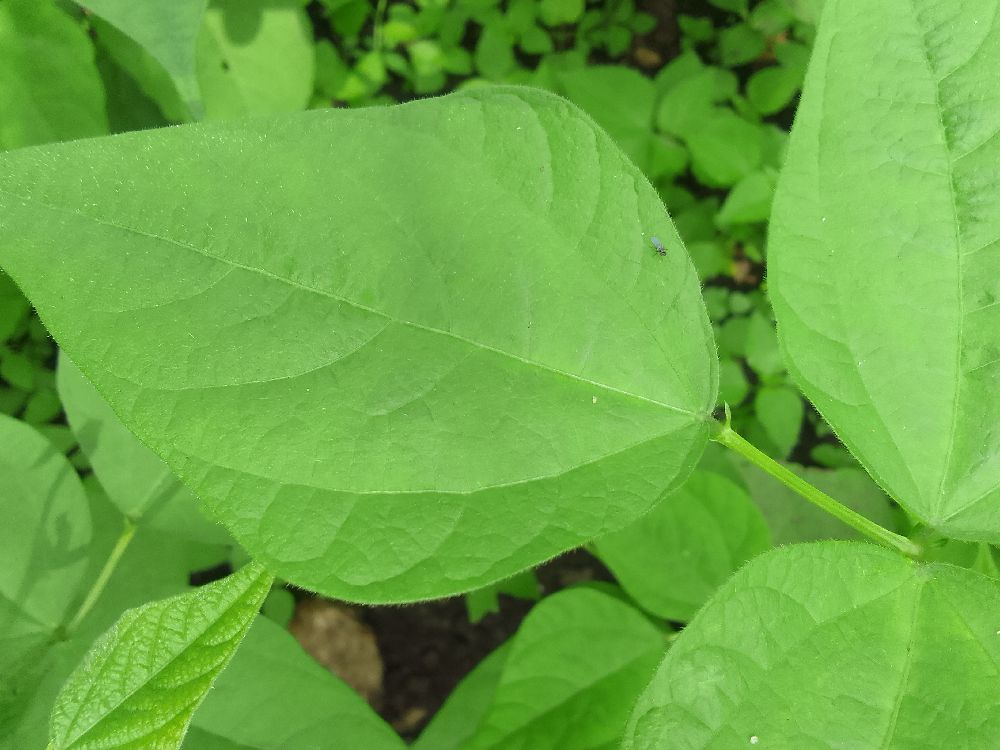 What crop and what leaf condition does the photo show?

common bean, healthy
